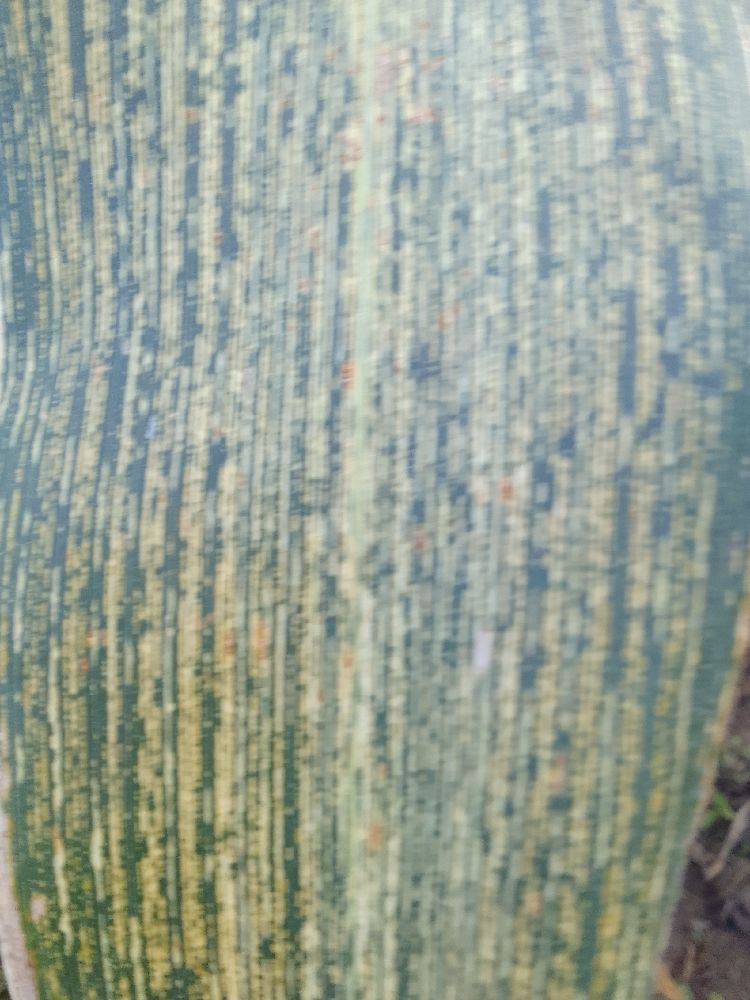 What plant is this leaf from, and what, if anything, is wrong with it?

maize, maize streak virus
